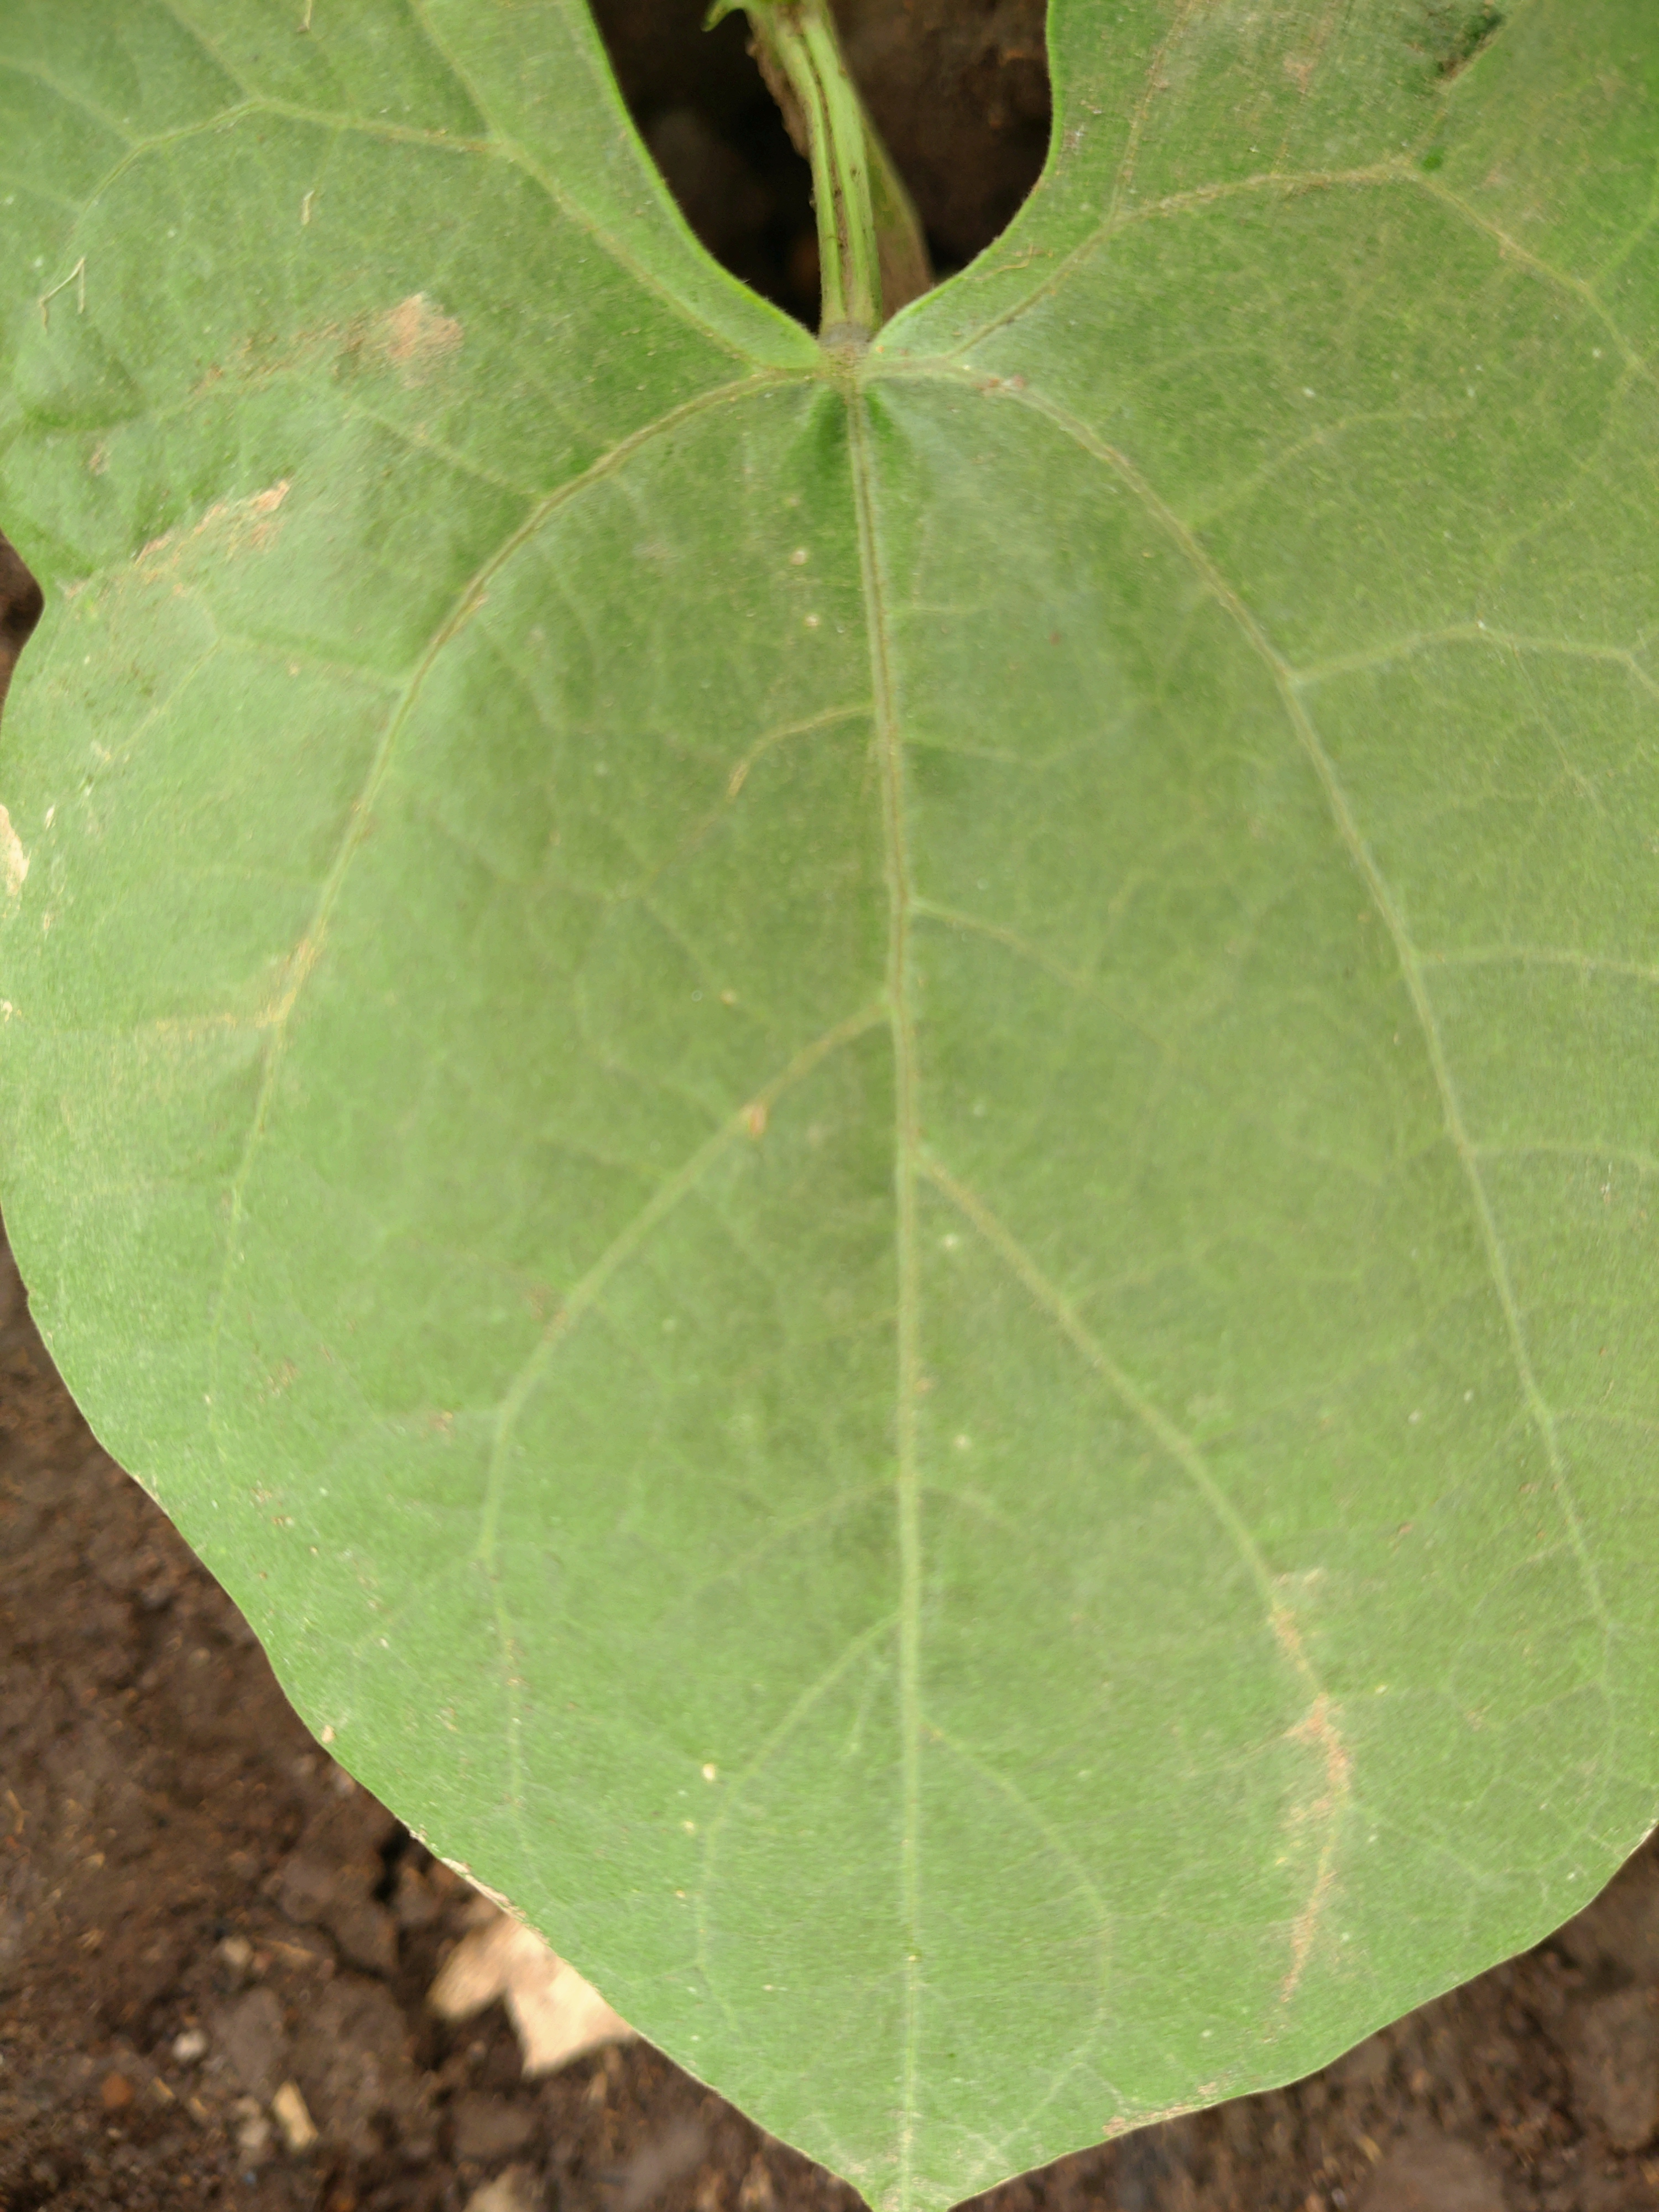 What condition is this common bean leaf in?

healthy
